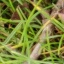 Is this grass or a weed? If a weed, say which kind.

grass
